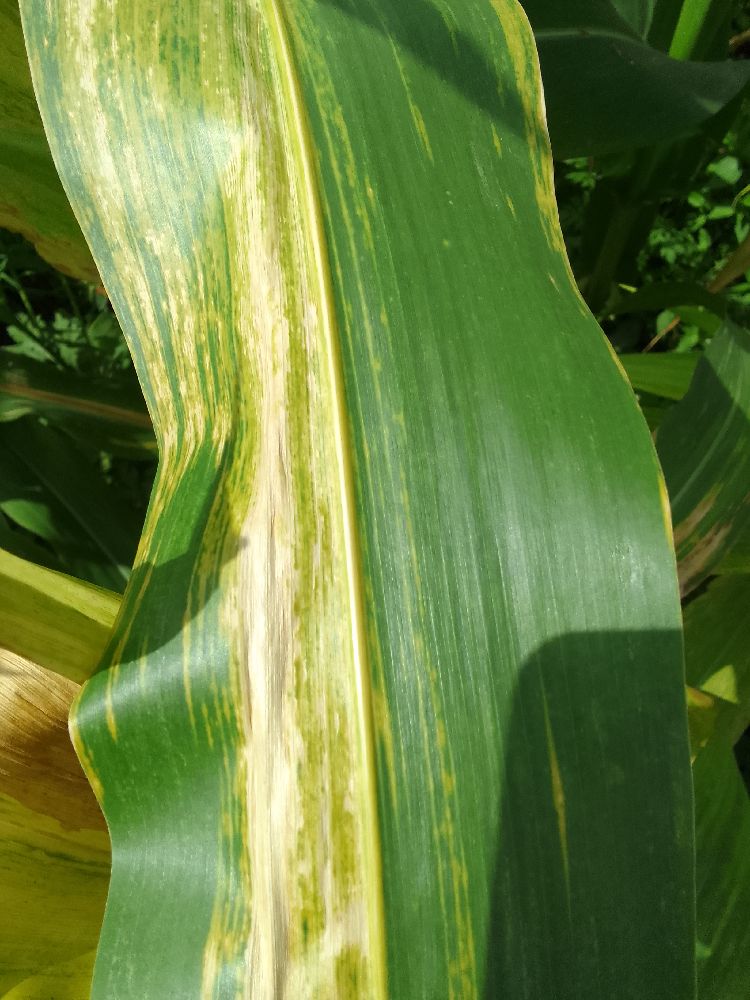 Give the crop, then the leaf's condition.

maize, maize lethal necrosis
